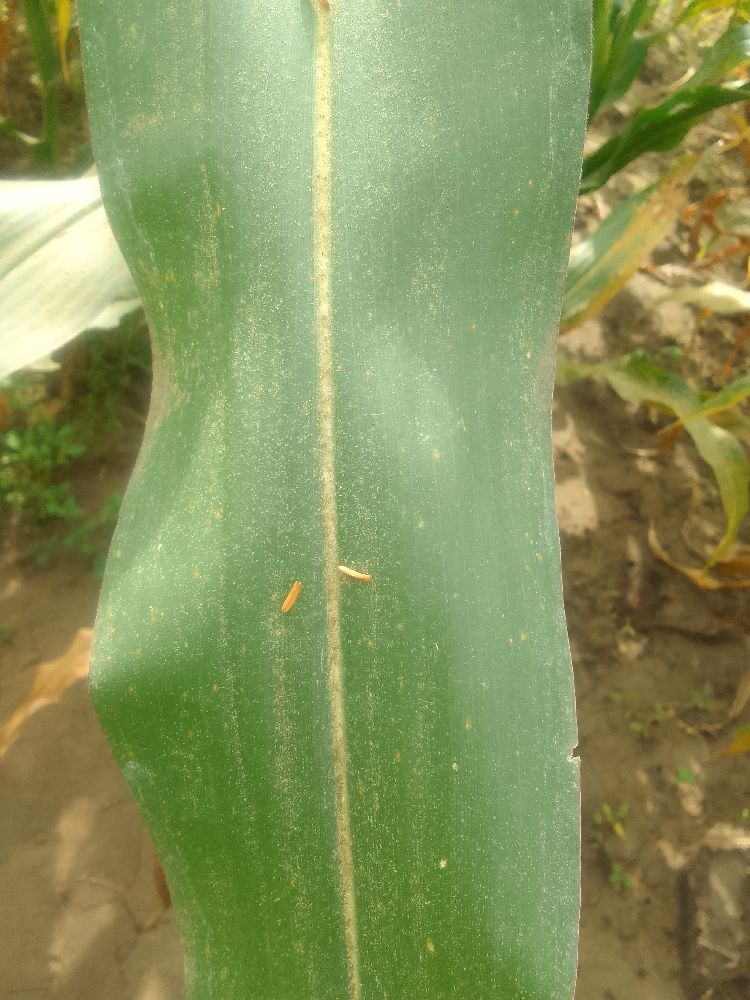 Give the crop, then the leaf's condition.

maize, healthy
